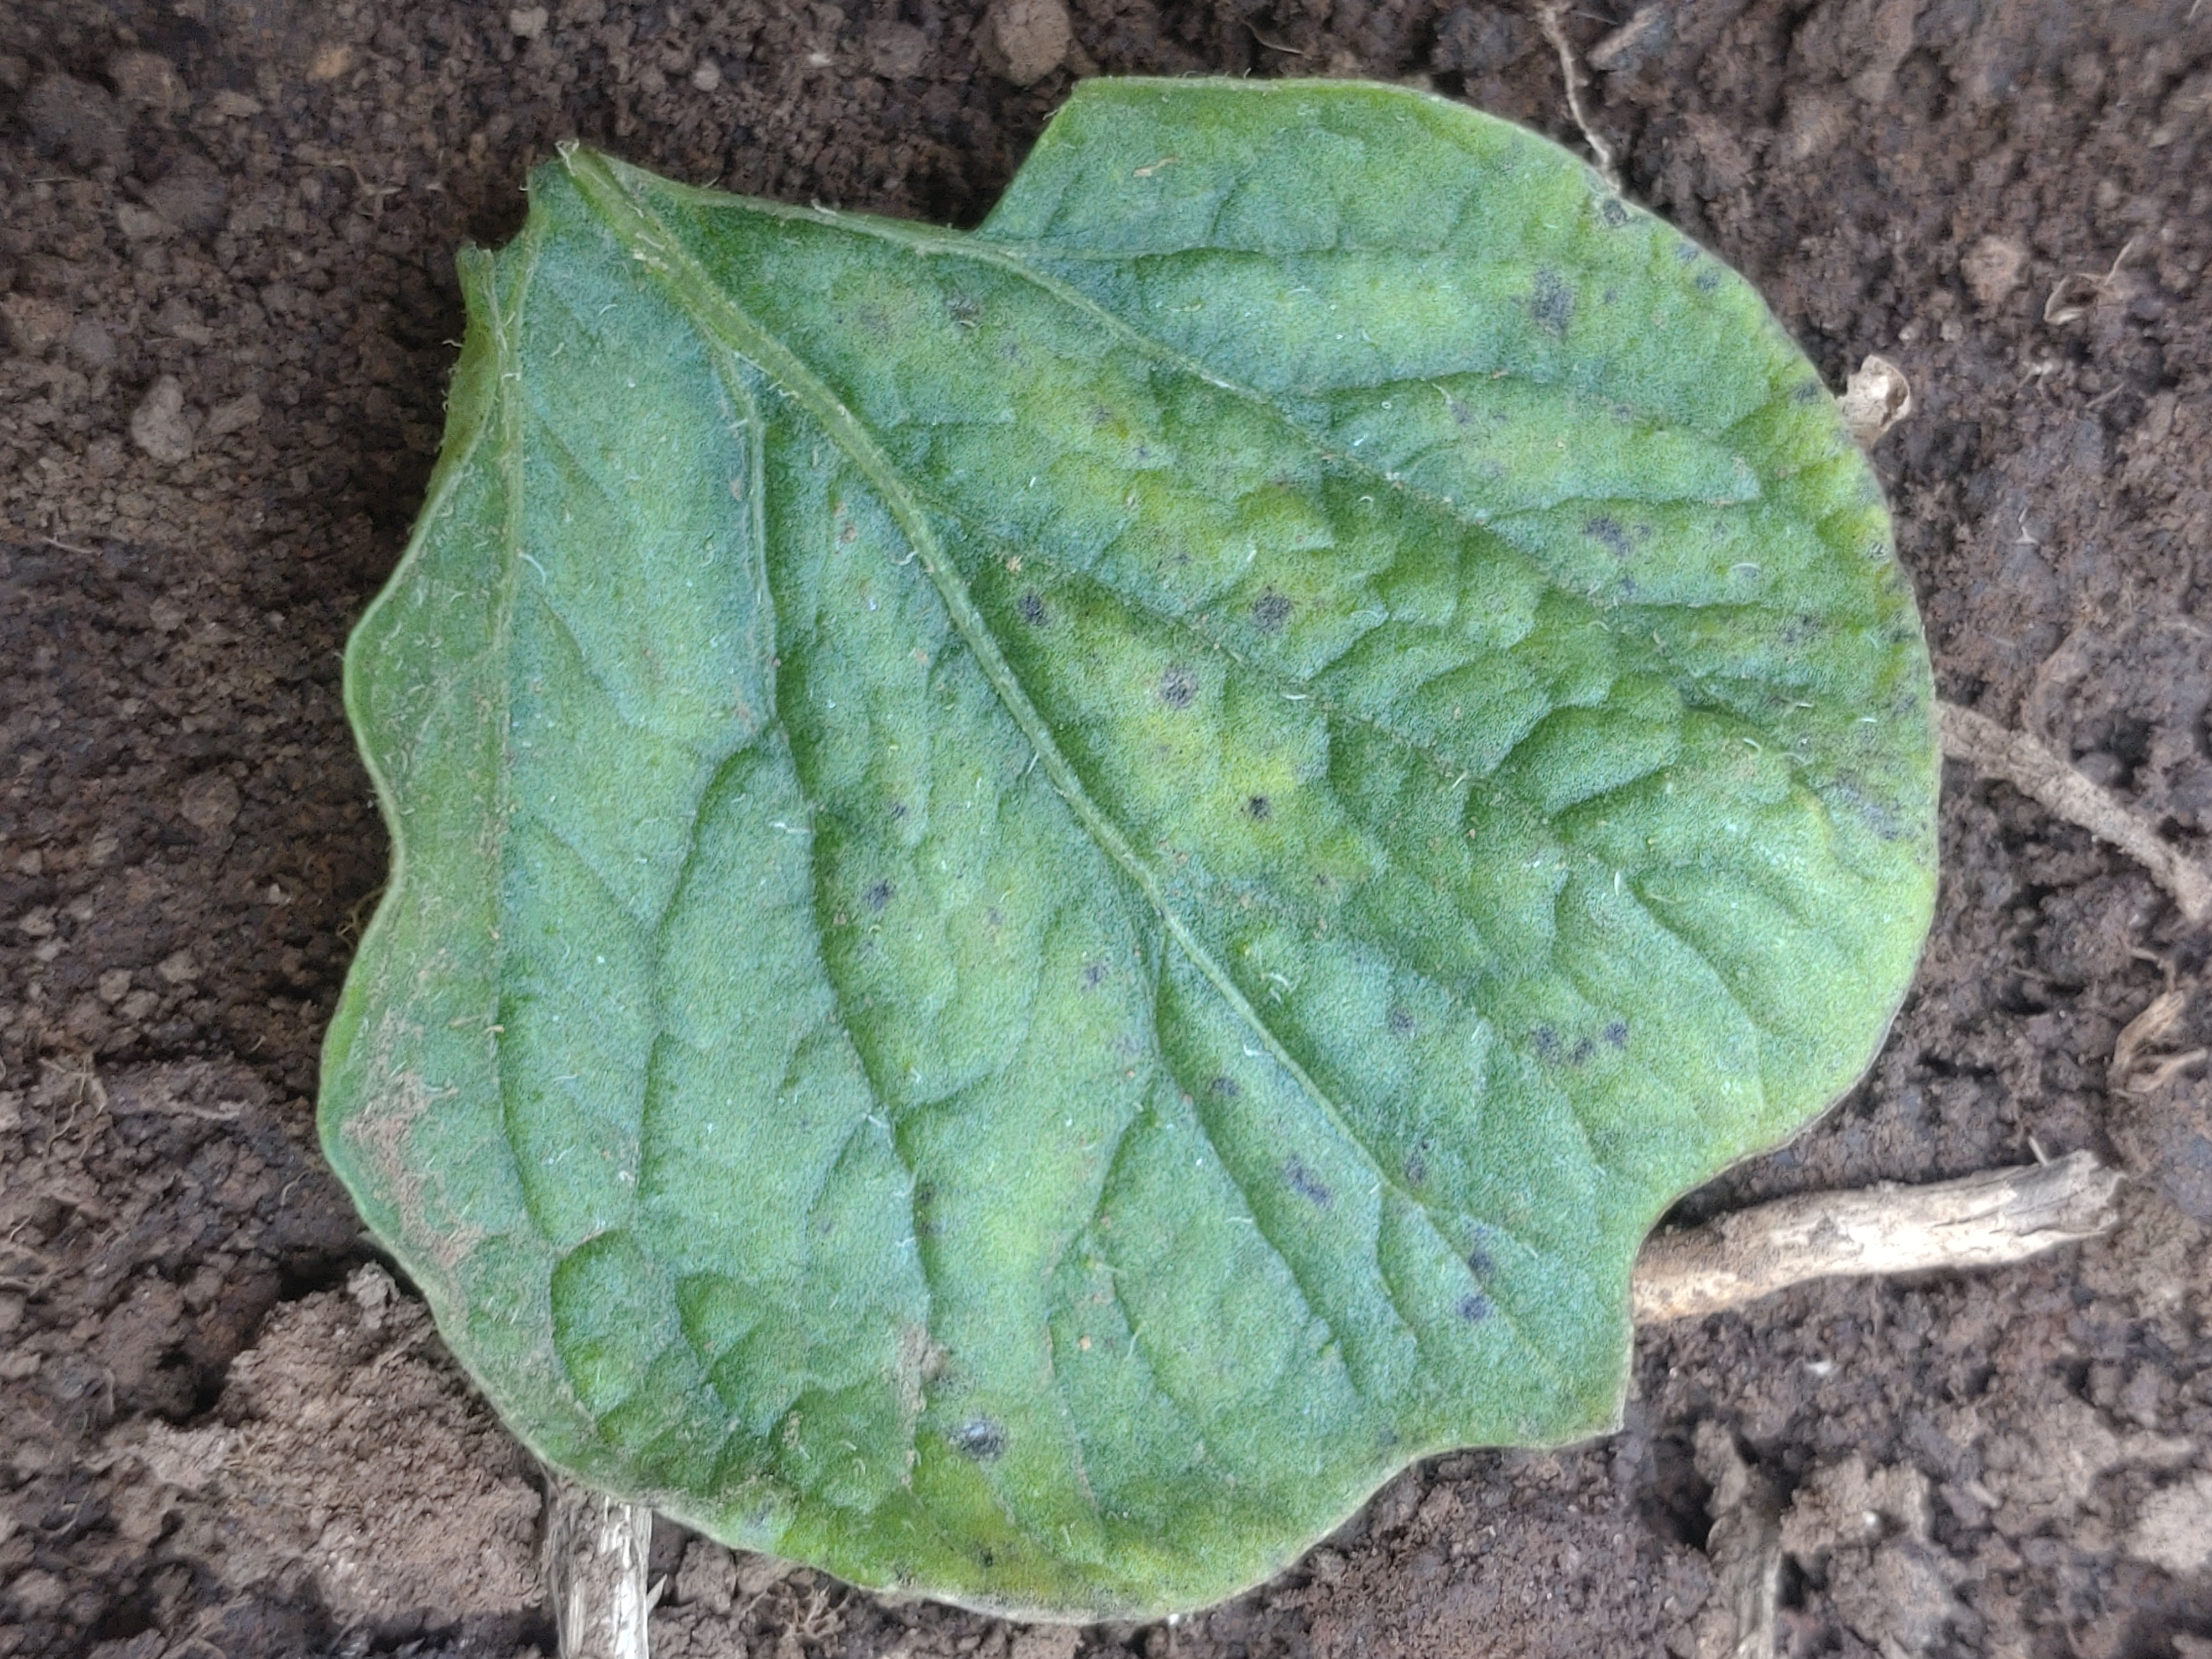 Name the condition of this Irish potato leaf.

late blight
